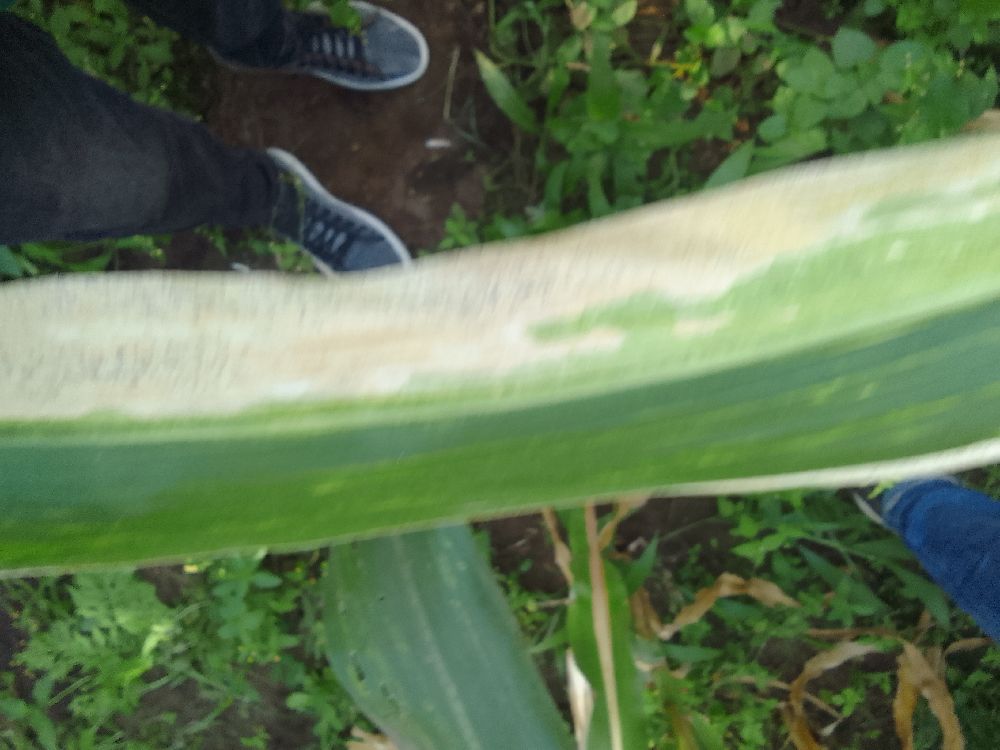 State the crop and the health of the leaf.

maize, maize lethal necrosis
